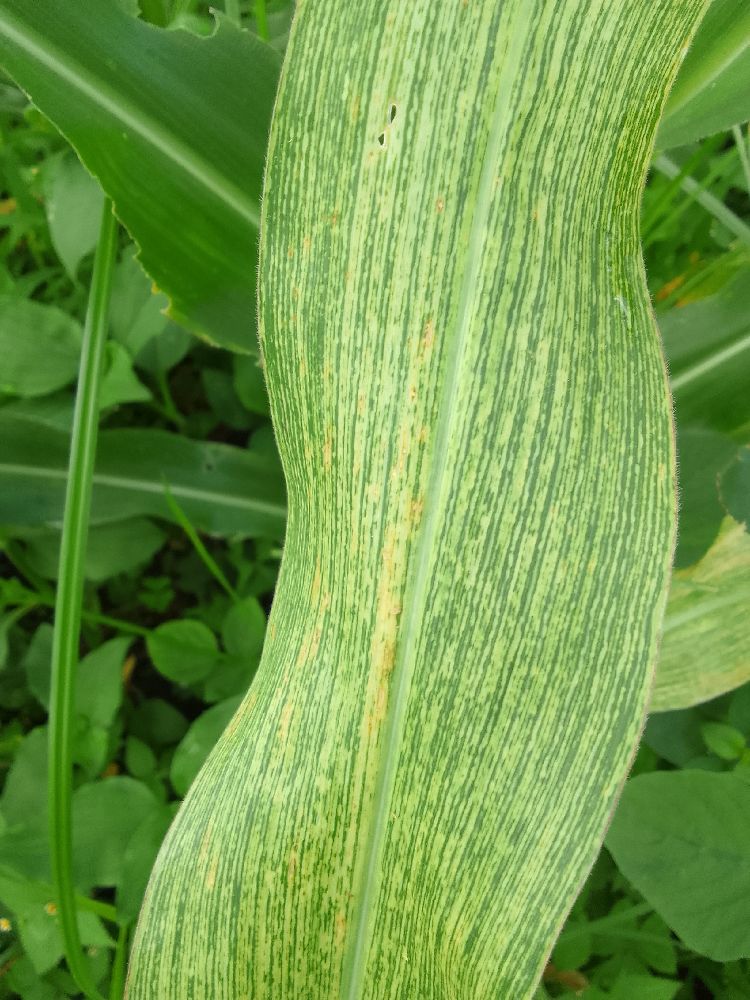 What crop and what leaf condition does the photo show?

maize, maize streak virus
